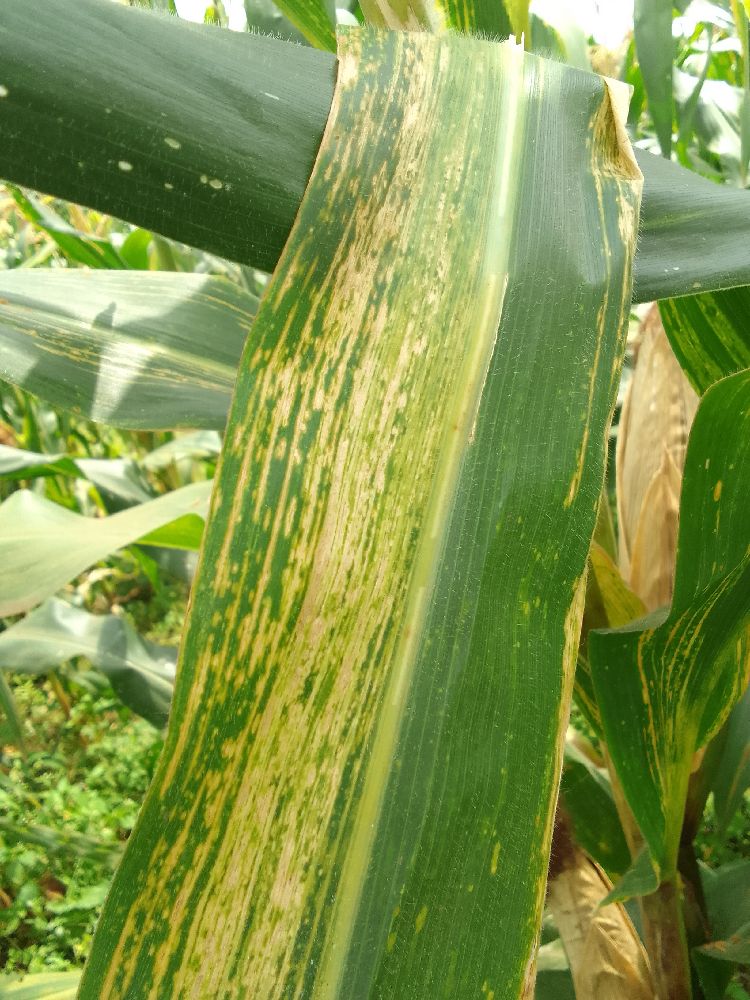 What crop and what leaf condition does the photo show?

maize, maize lethal necrosis
